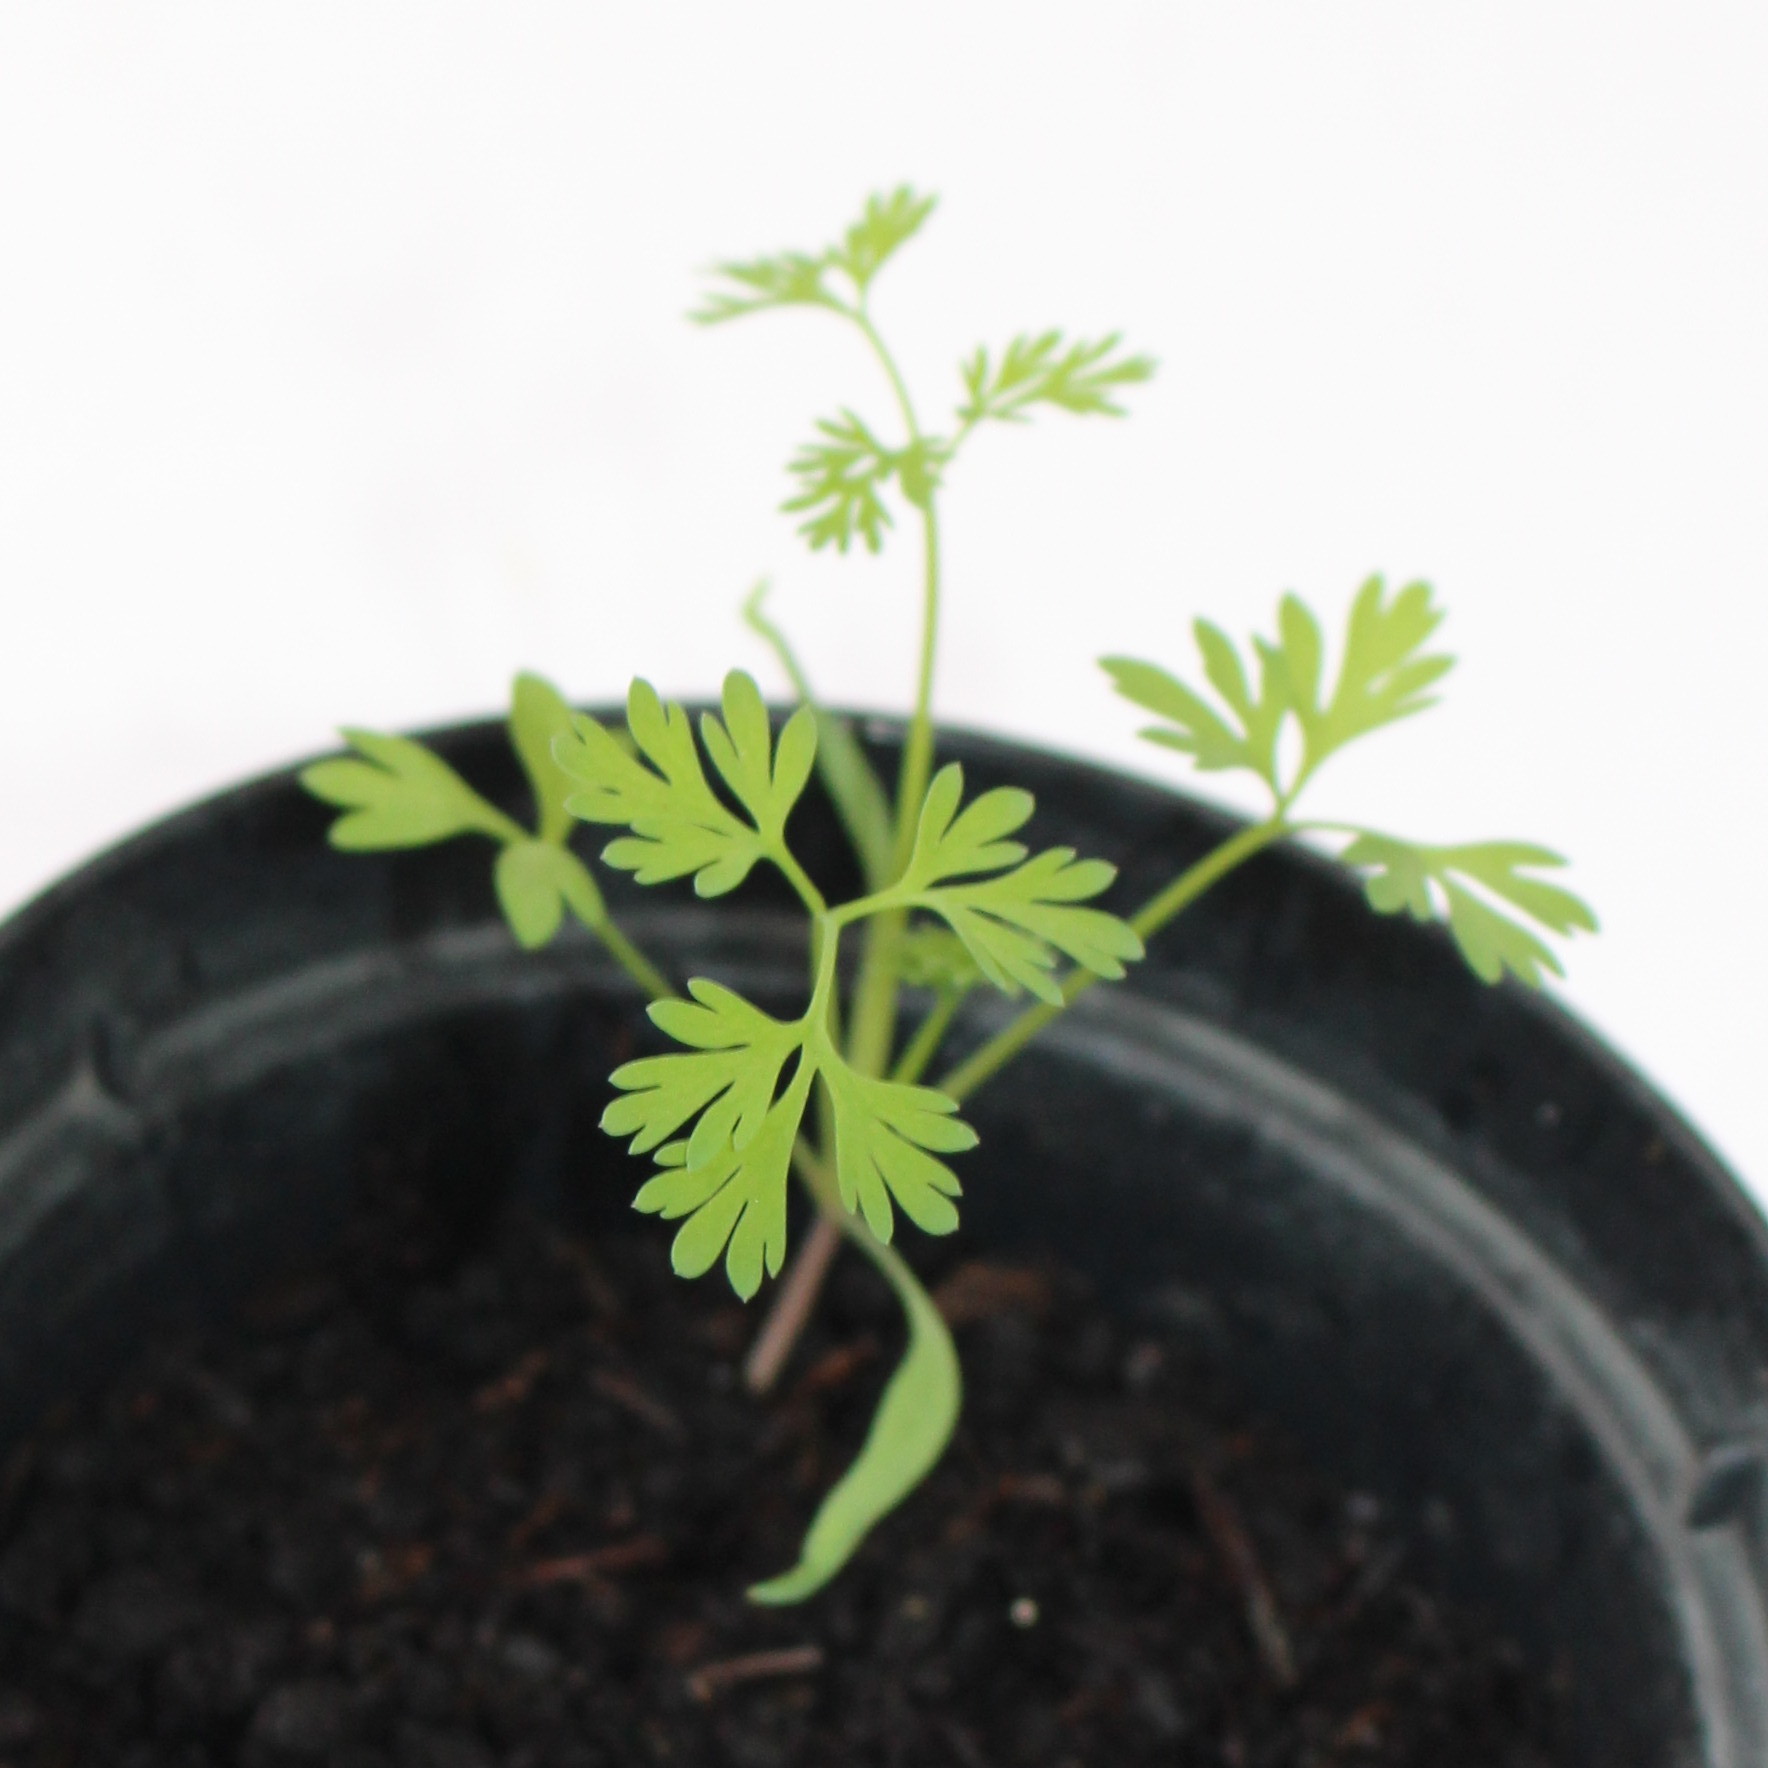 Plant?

Fumaria officinalis
